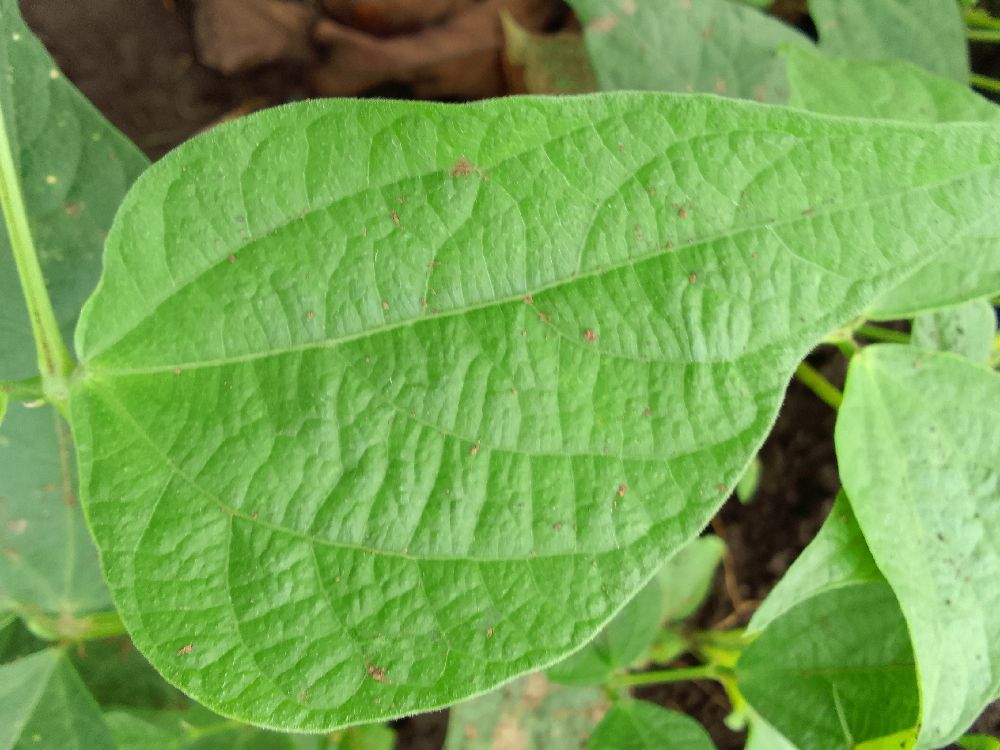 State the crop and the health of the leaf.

common bean, healthy
